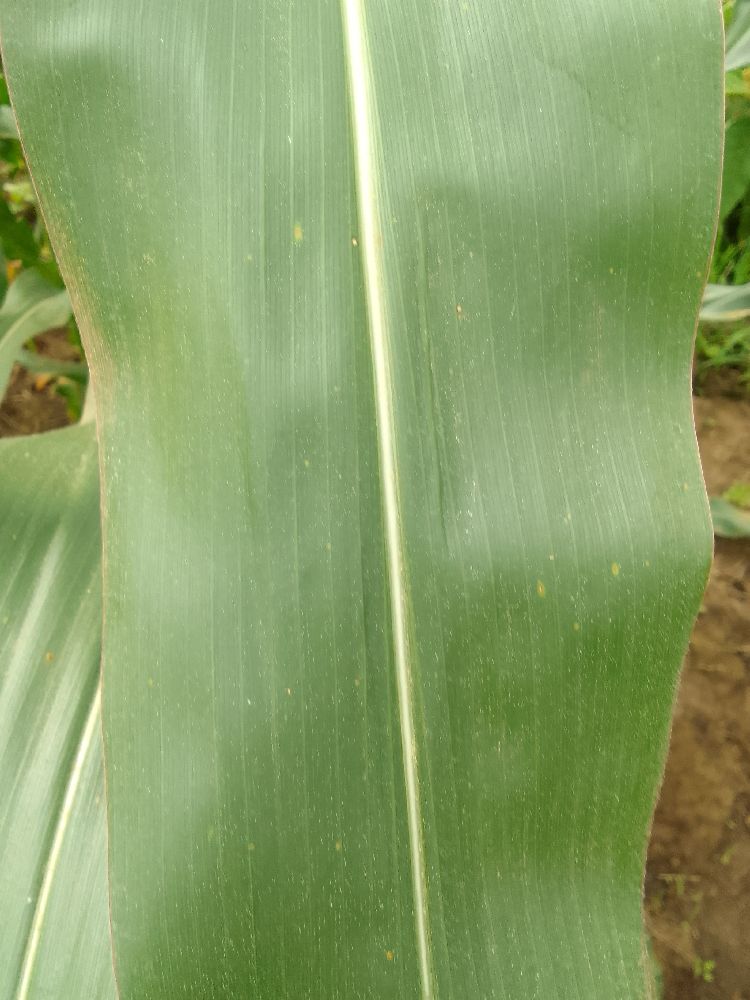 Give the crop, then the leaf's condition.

maize, healthy
